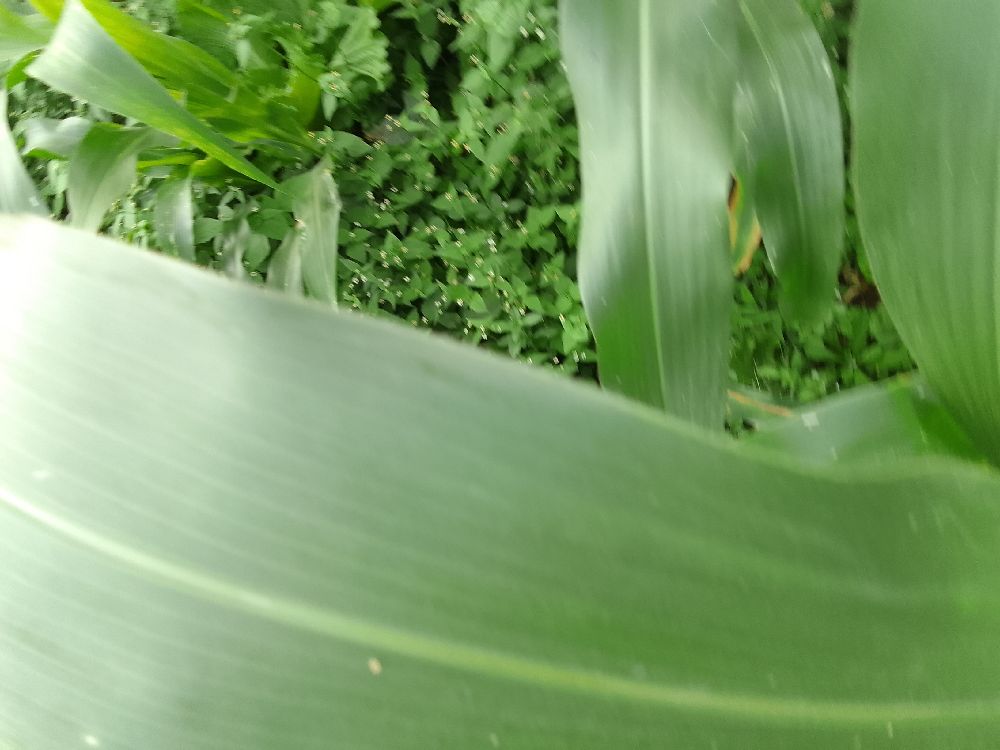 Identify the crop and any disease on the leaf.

maize, healthy
